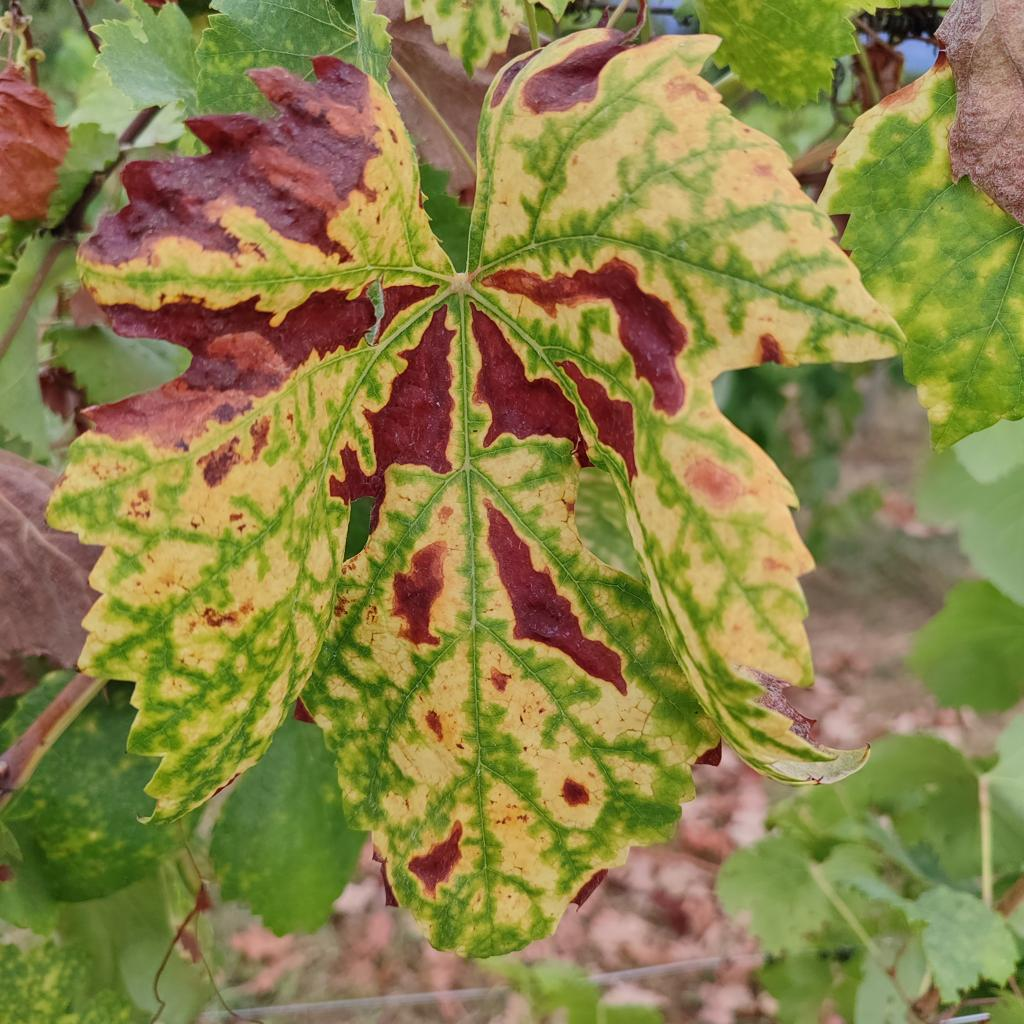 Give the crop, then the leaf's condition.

grapevine, esca complex
